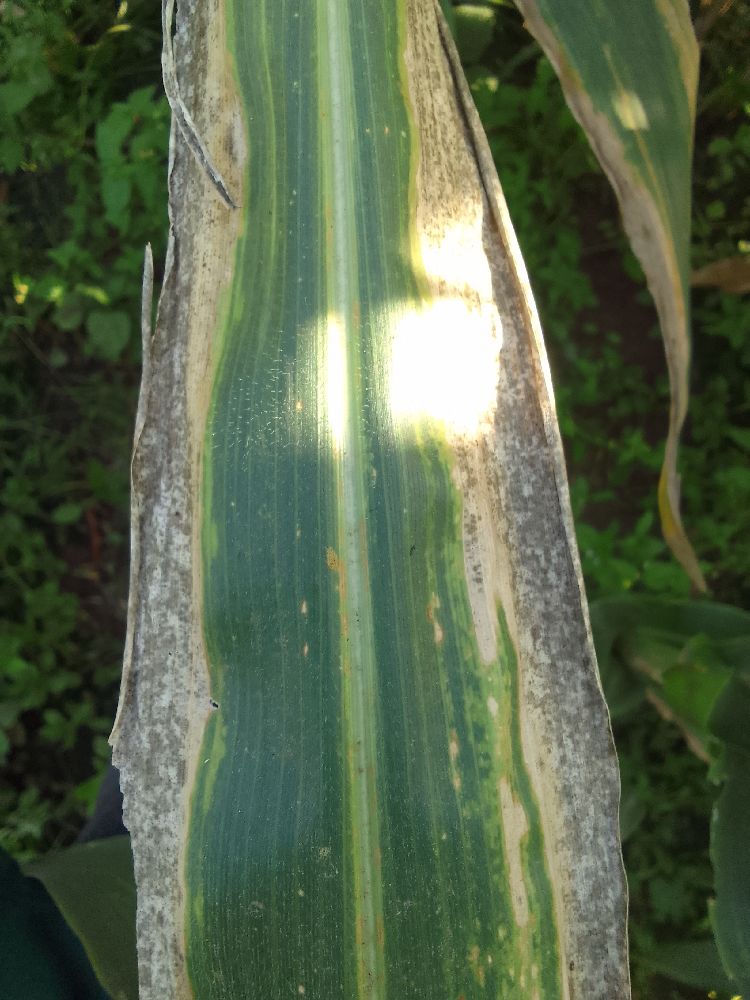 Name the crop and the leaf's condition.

maize, maize lethal necrosis
